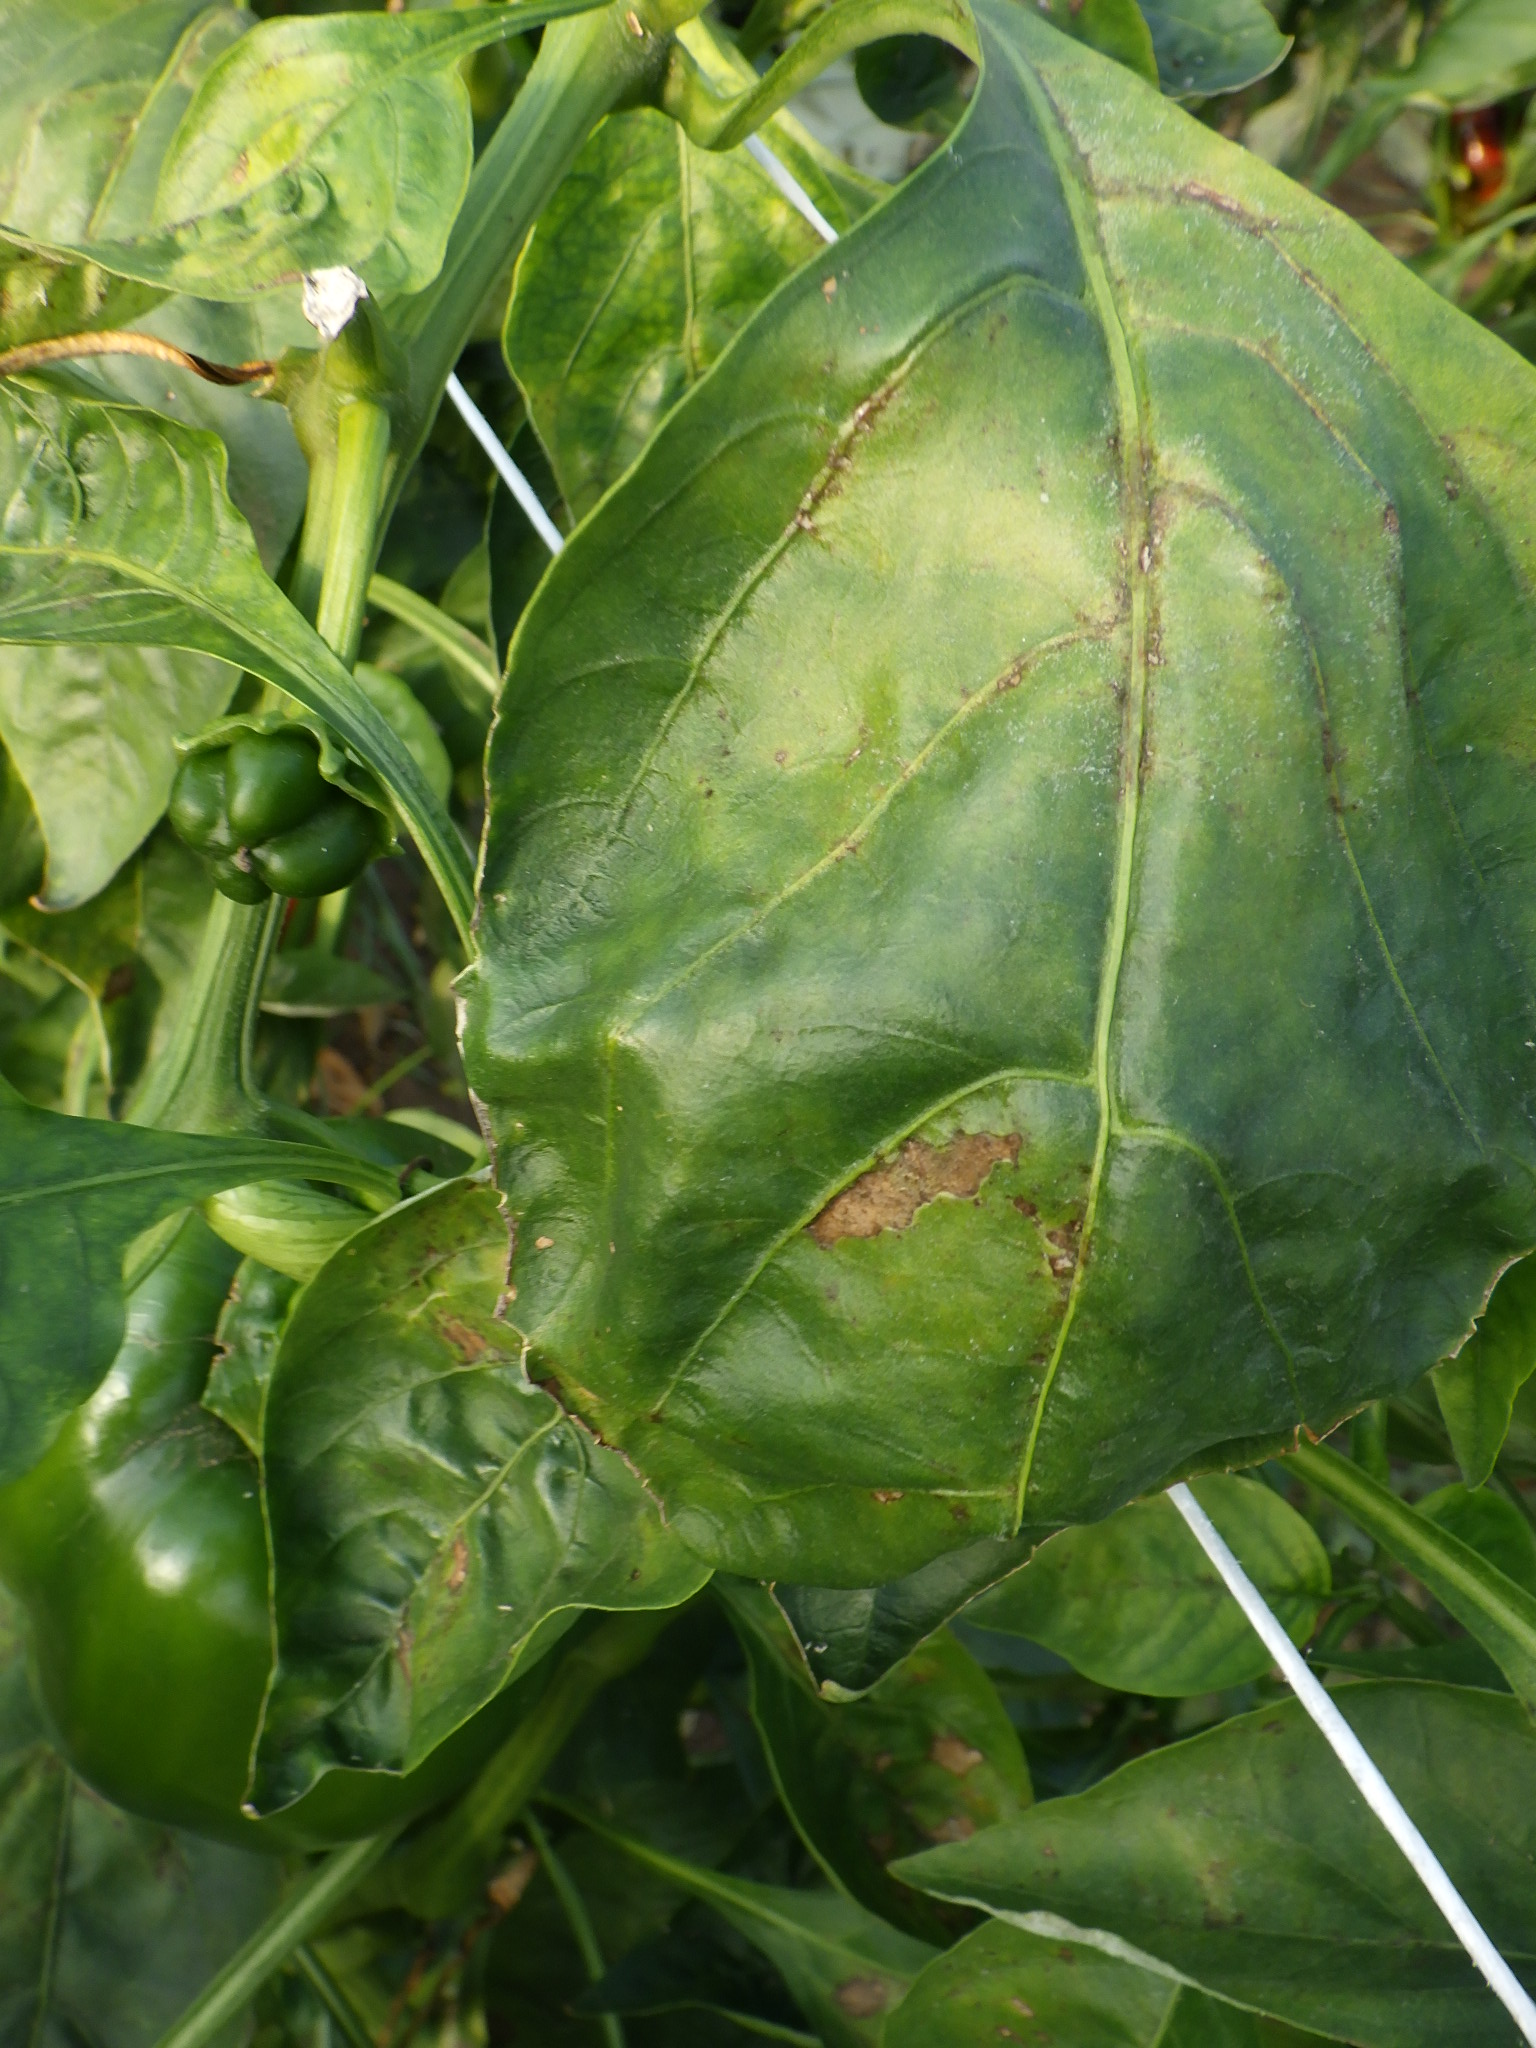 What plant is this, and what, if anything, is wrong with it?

bell pepper, downy mildew
